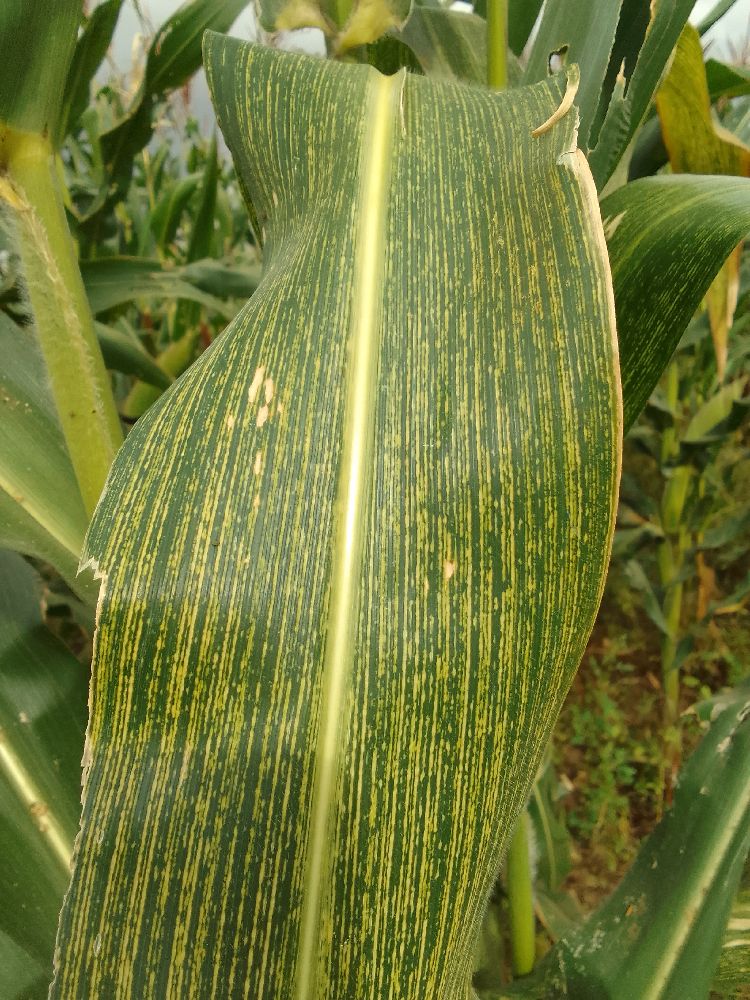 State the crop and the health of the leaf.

maize, maize streak virus
